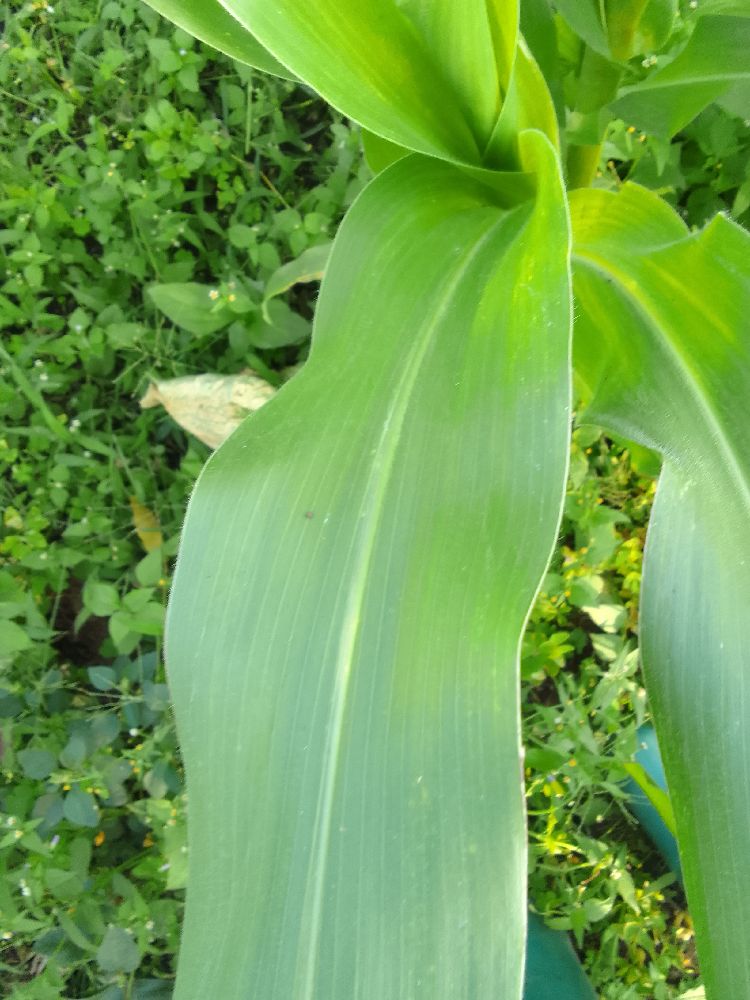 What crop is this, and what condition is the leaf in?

maize, healthy
